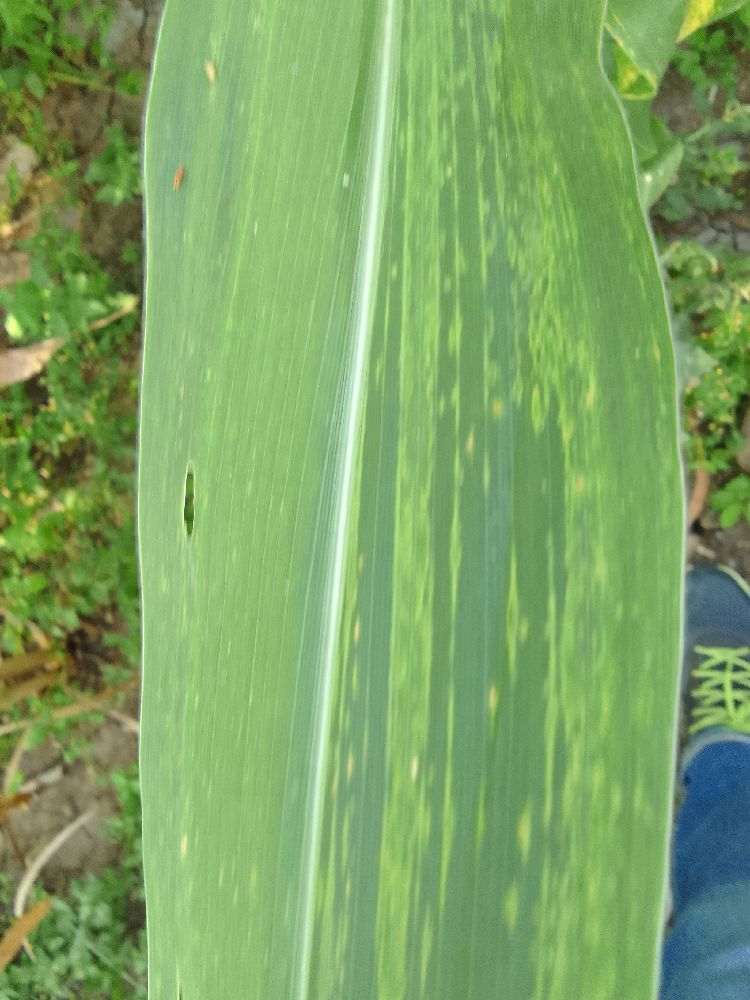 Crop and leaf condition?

maize, maize lethal necrosis
